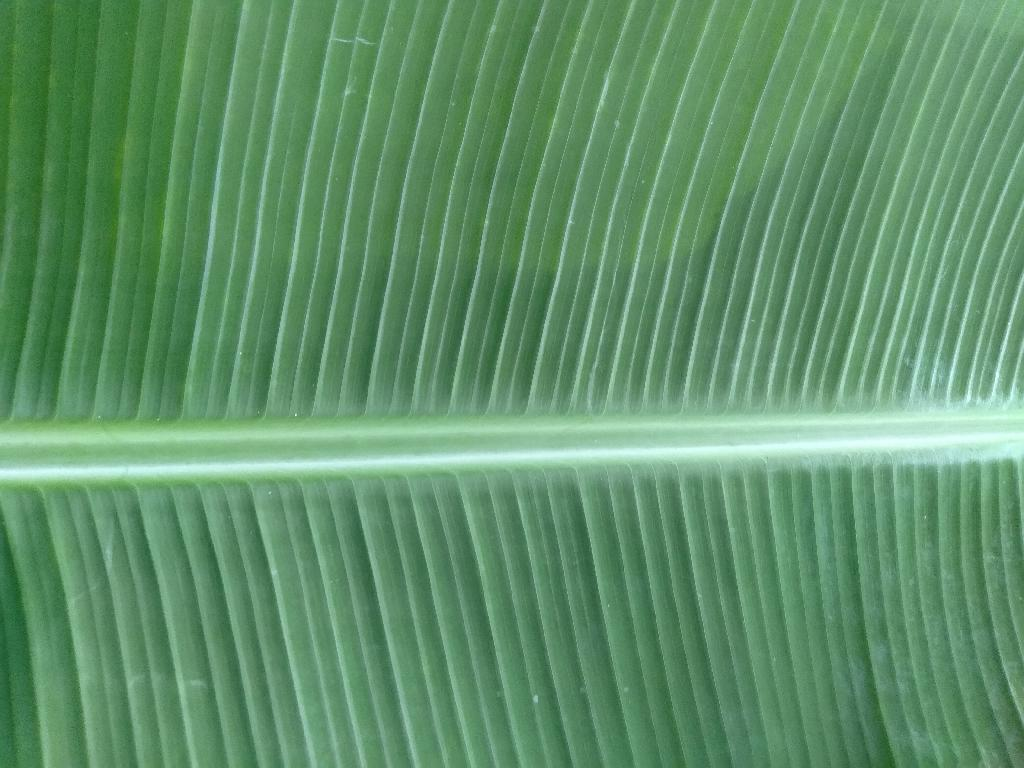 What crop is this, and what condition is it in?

banana, healthy
